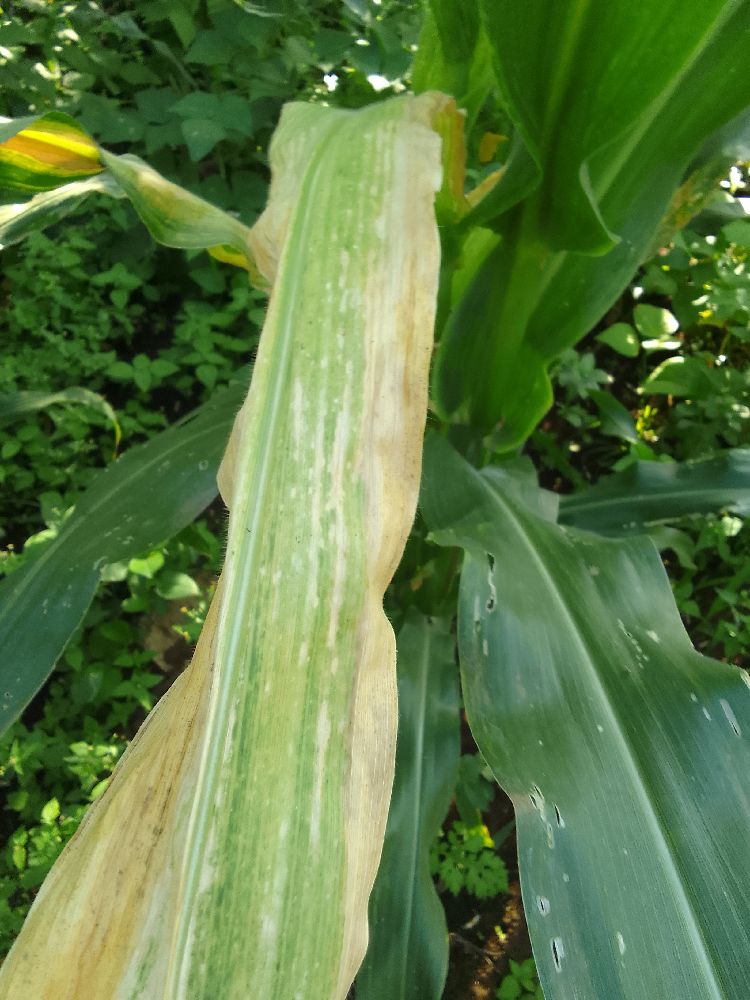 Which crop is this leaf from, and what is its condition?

maize, maize lethal necrosis
